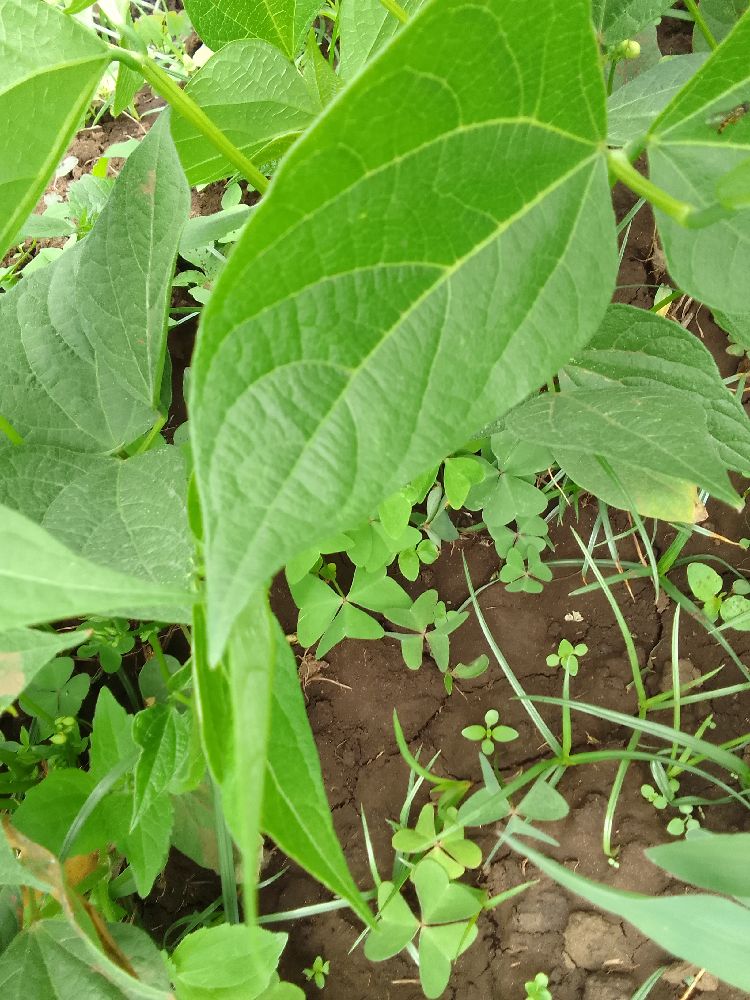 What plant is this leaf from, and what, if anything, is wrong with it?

common bean, healthy
